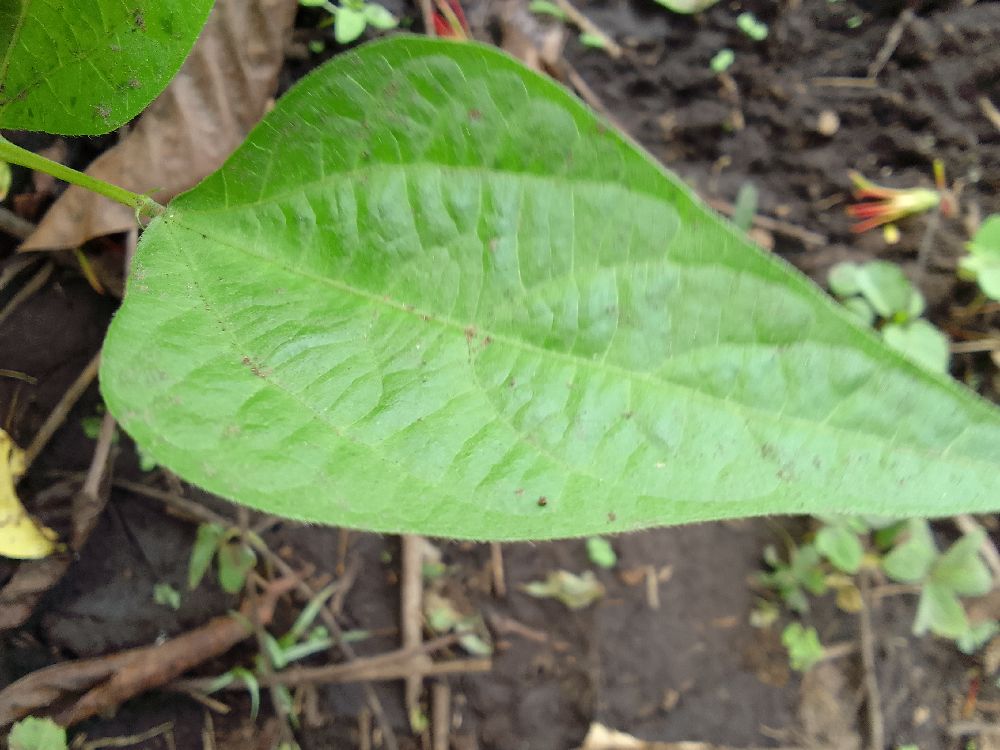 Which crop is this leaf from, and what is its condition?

common bean, healthy
